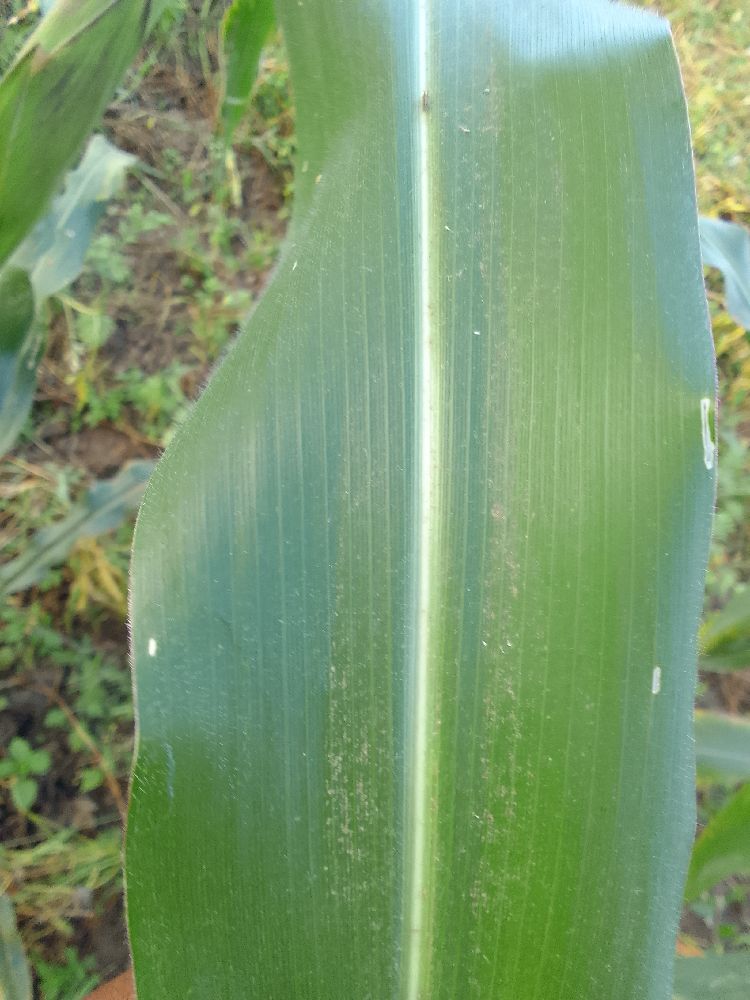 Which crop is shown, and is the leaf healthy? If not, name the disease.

maize, healthy
